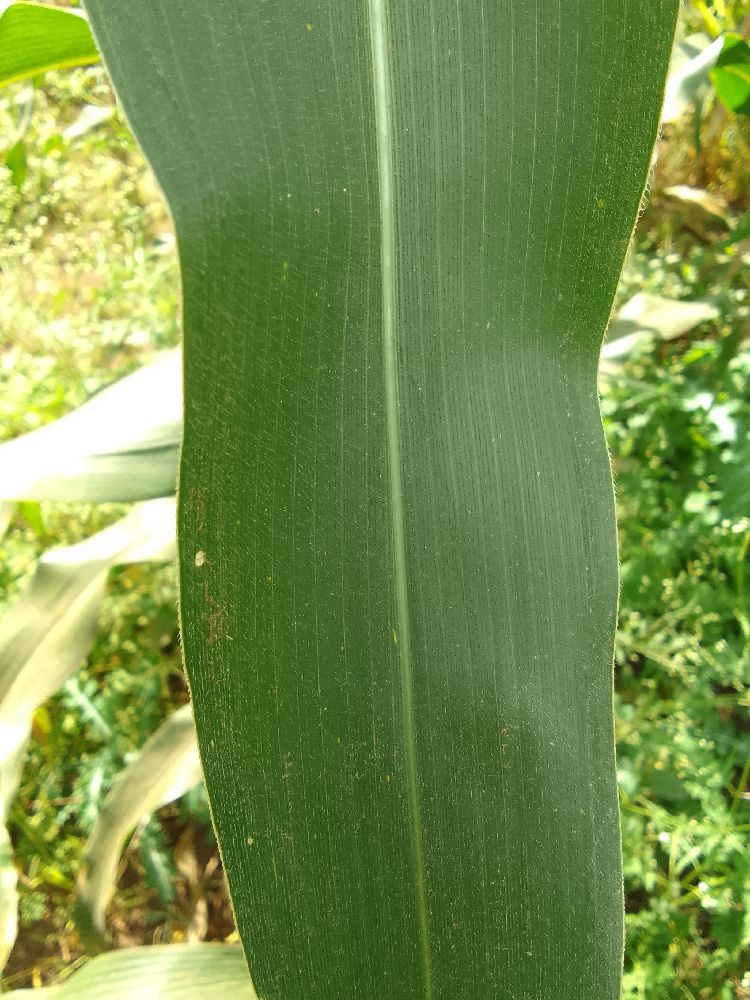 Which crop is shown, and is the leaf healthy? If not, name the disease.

maize, healthy
